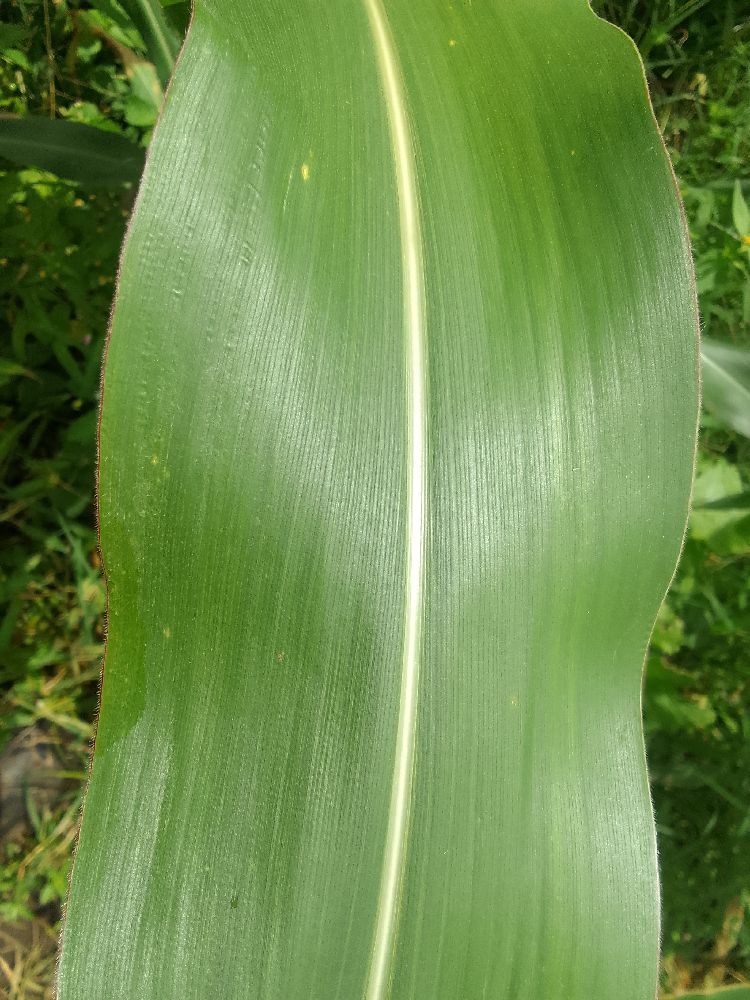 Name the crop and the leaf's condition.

maize, healthy
